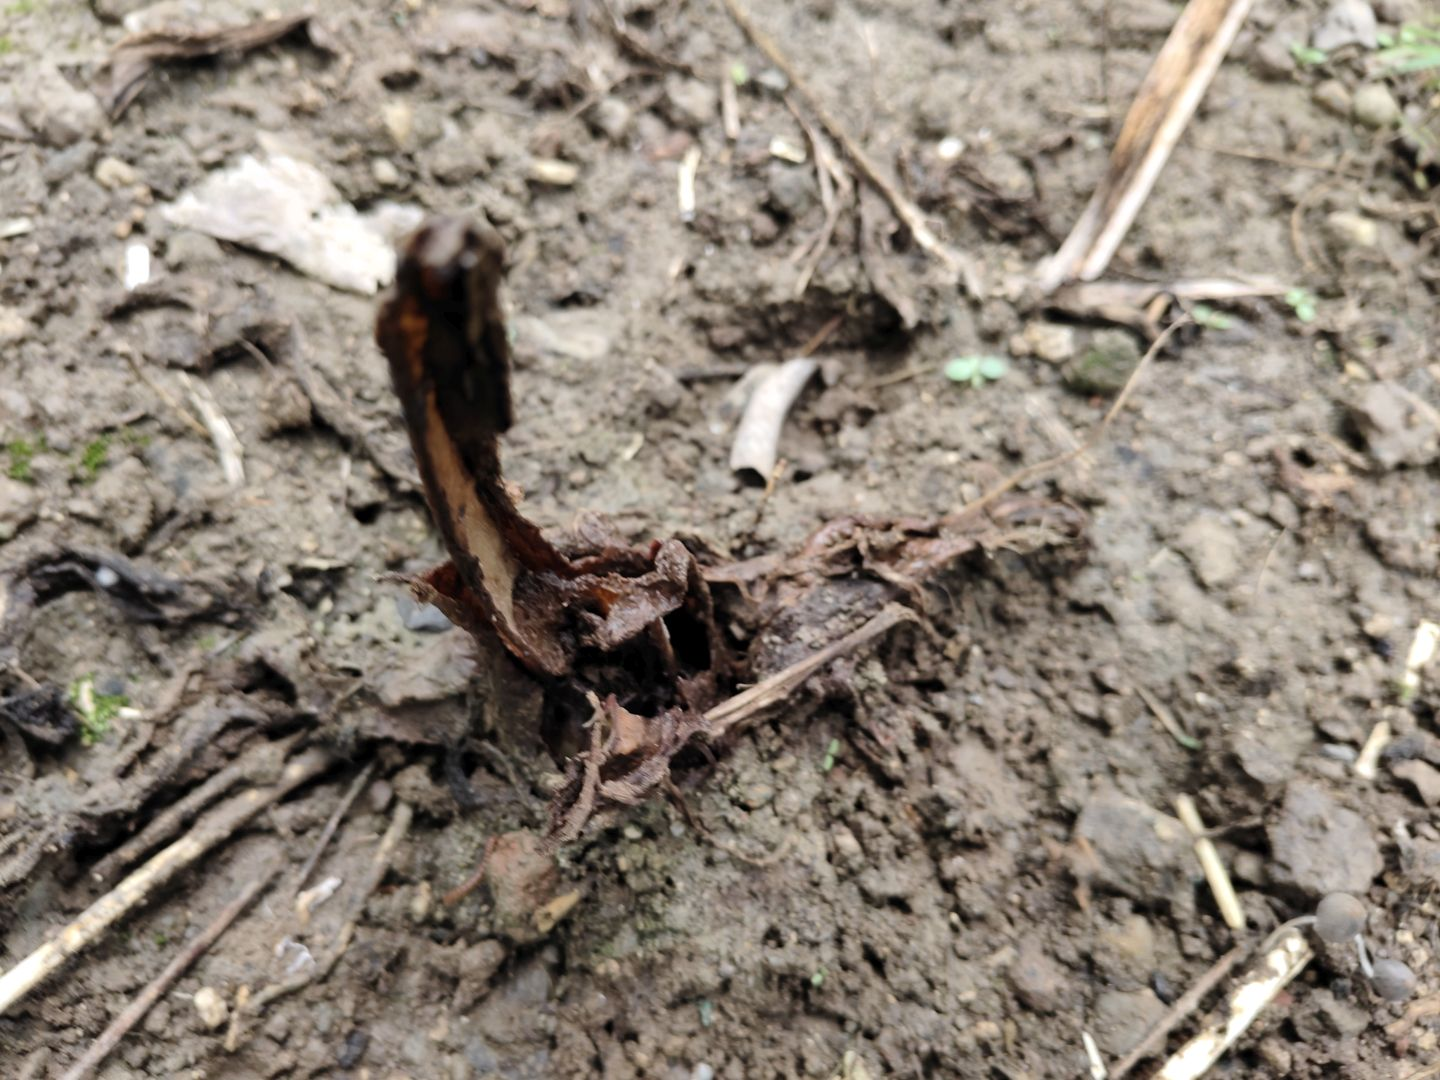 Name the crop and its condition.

taro, root rot
